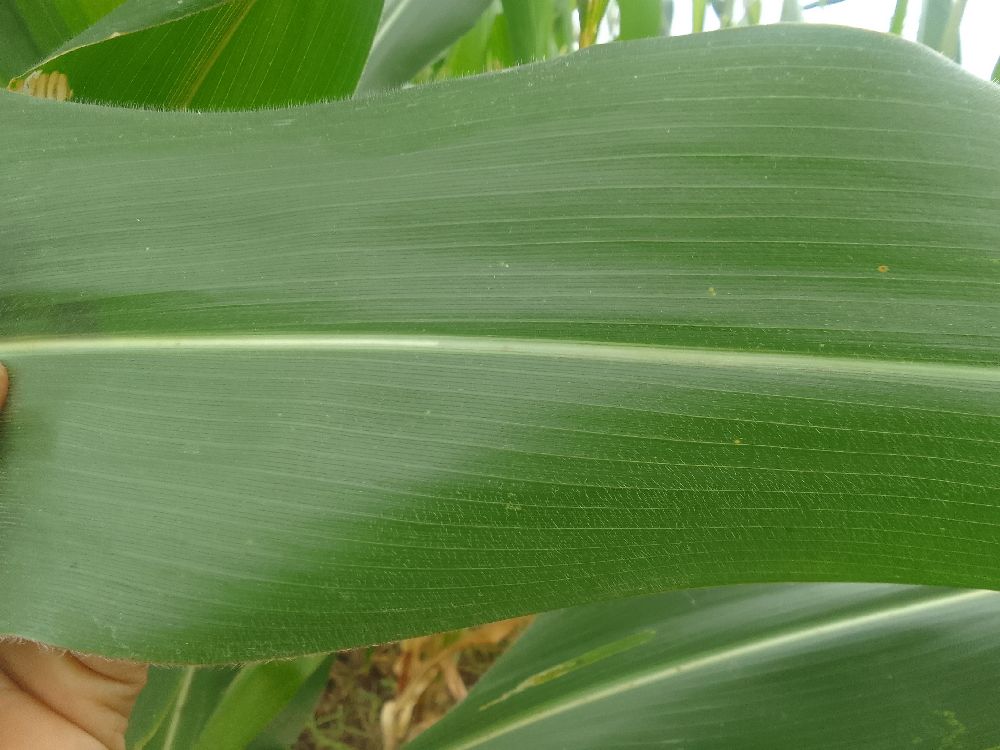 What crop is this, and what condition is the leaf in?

maize, healthy
